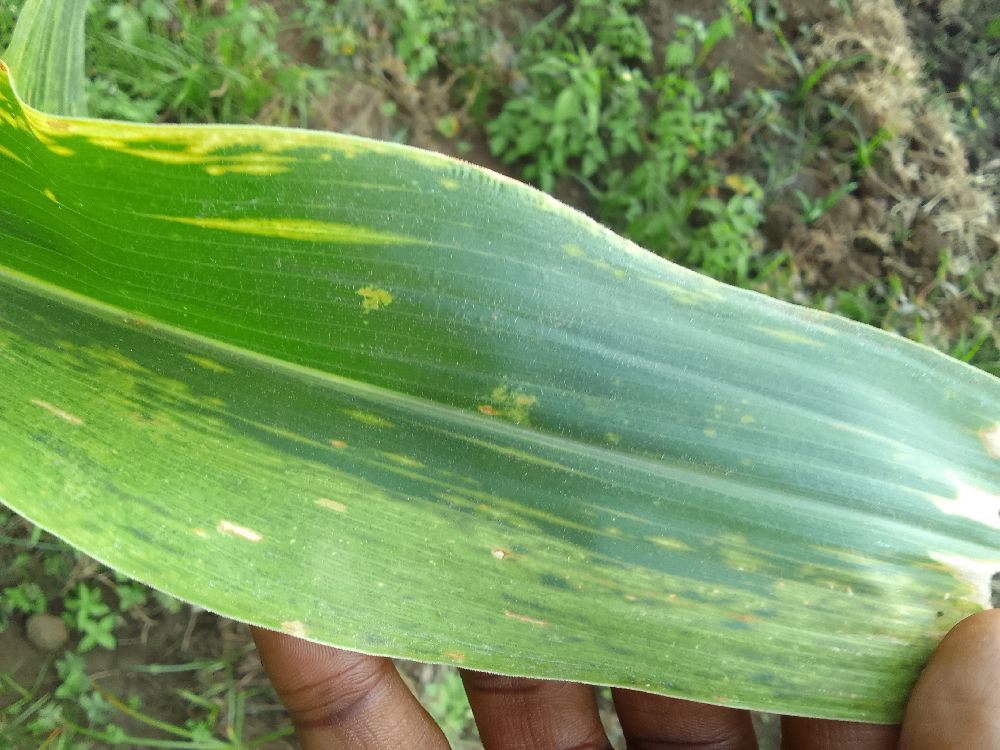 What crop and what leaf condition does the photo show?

maize, maize lethal necrosis
